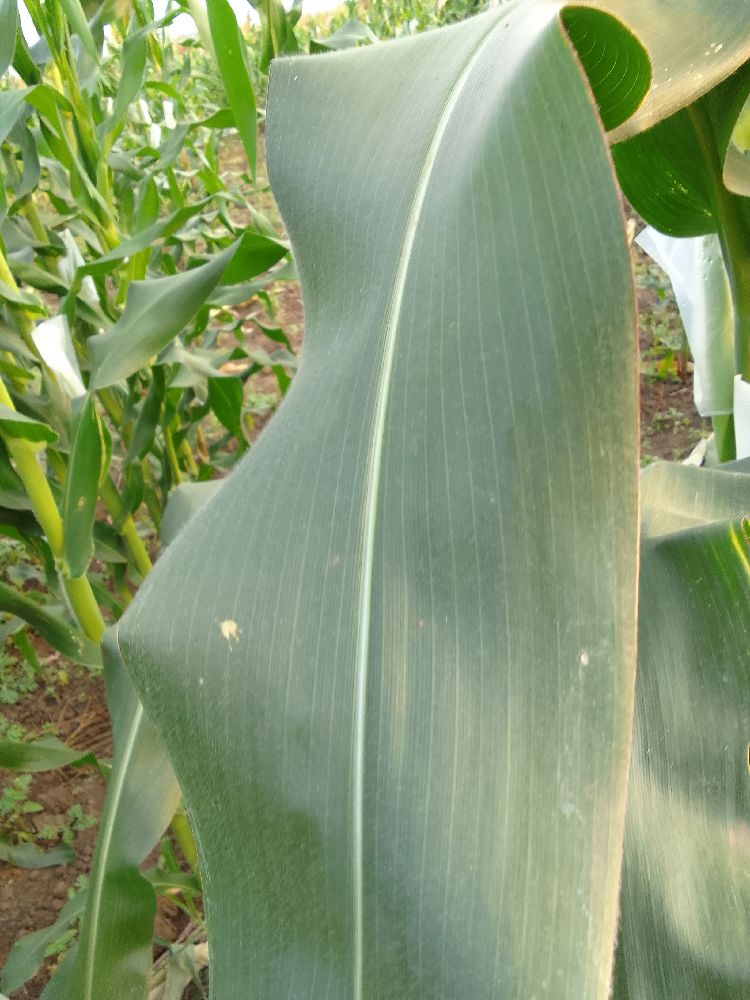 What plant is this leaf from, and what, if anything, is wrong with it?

maize, healthy
